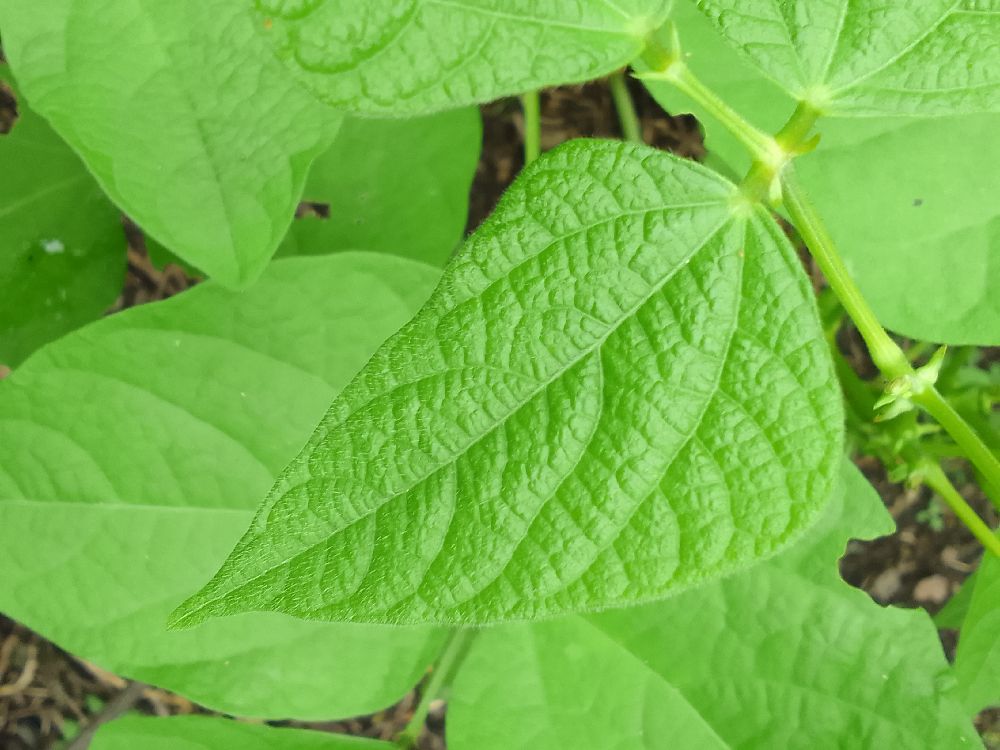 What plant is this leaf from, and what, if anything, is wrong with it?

common bean, healthy
